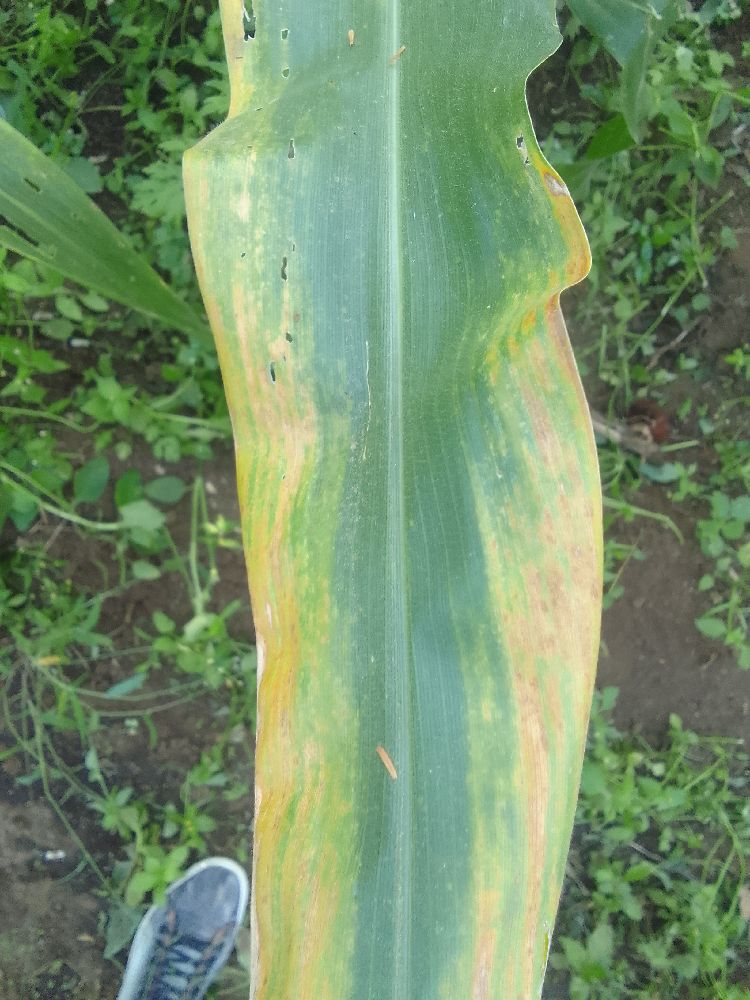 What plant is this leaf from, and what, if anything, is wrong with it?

maize, maize lethal necrosis
